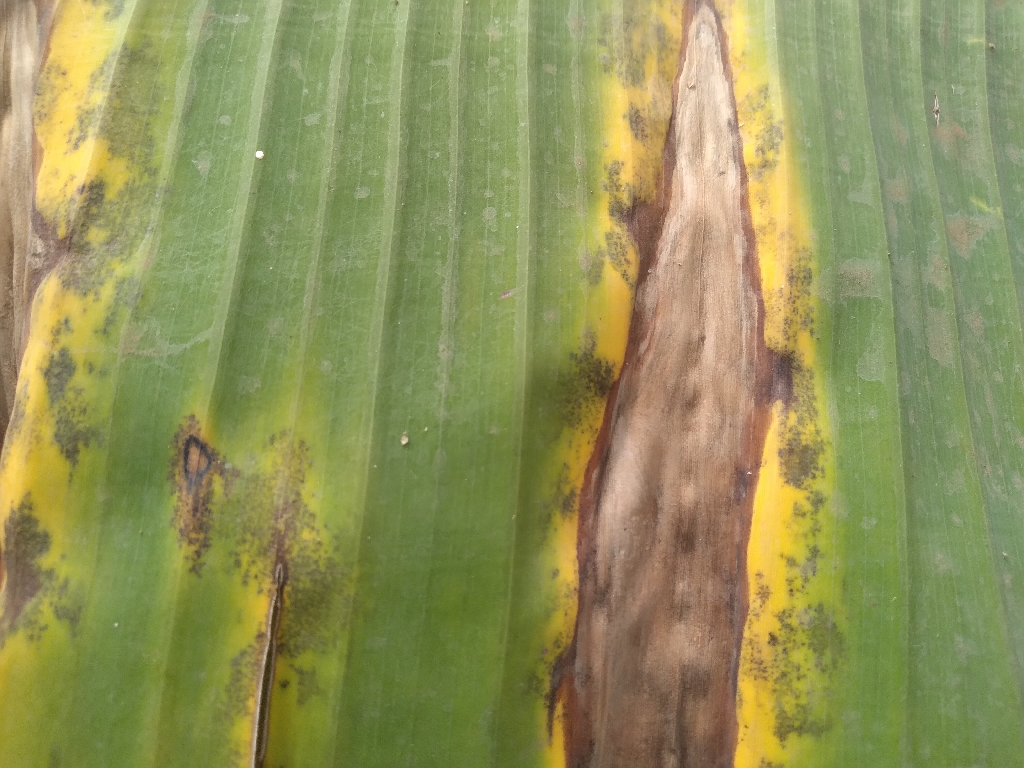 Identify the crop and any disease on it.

banana, black sigatoka
